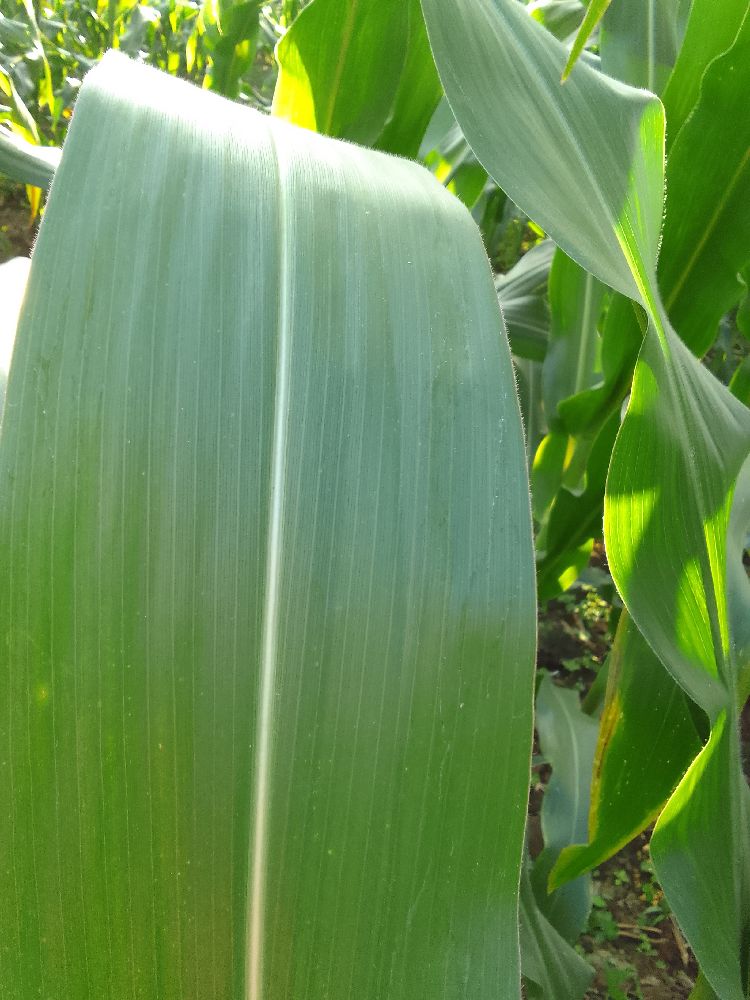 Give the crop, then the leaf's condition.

maize, healthy
